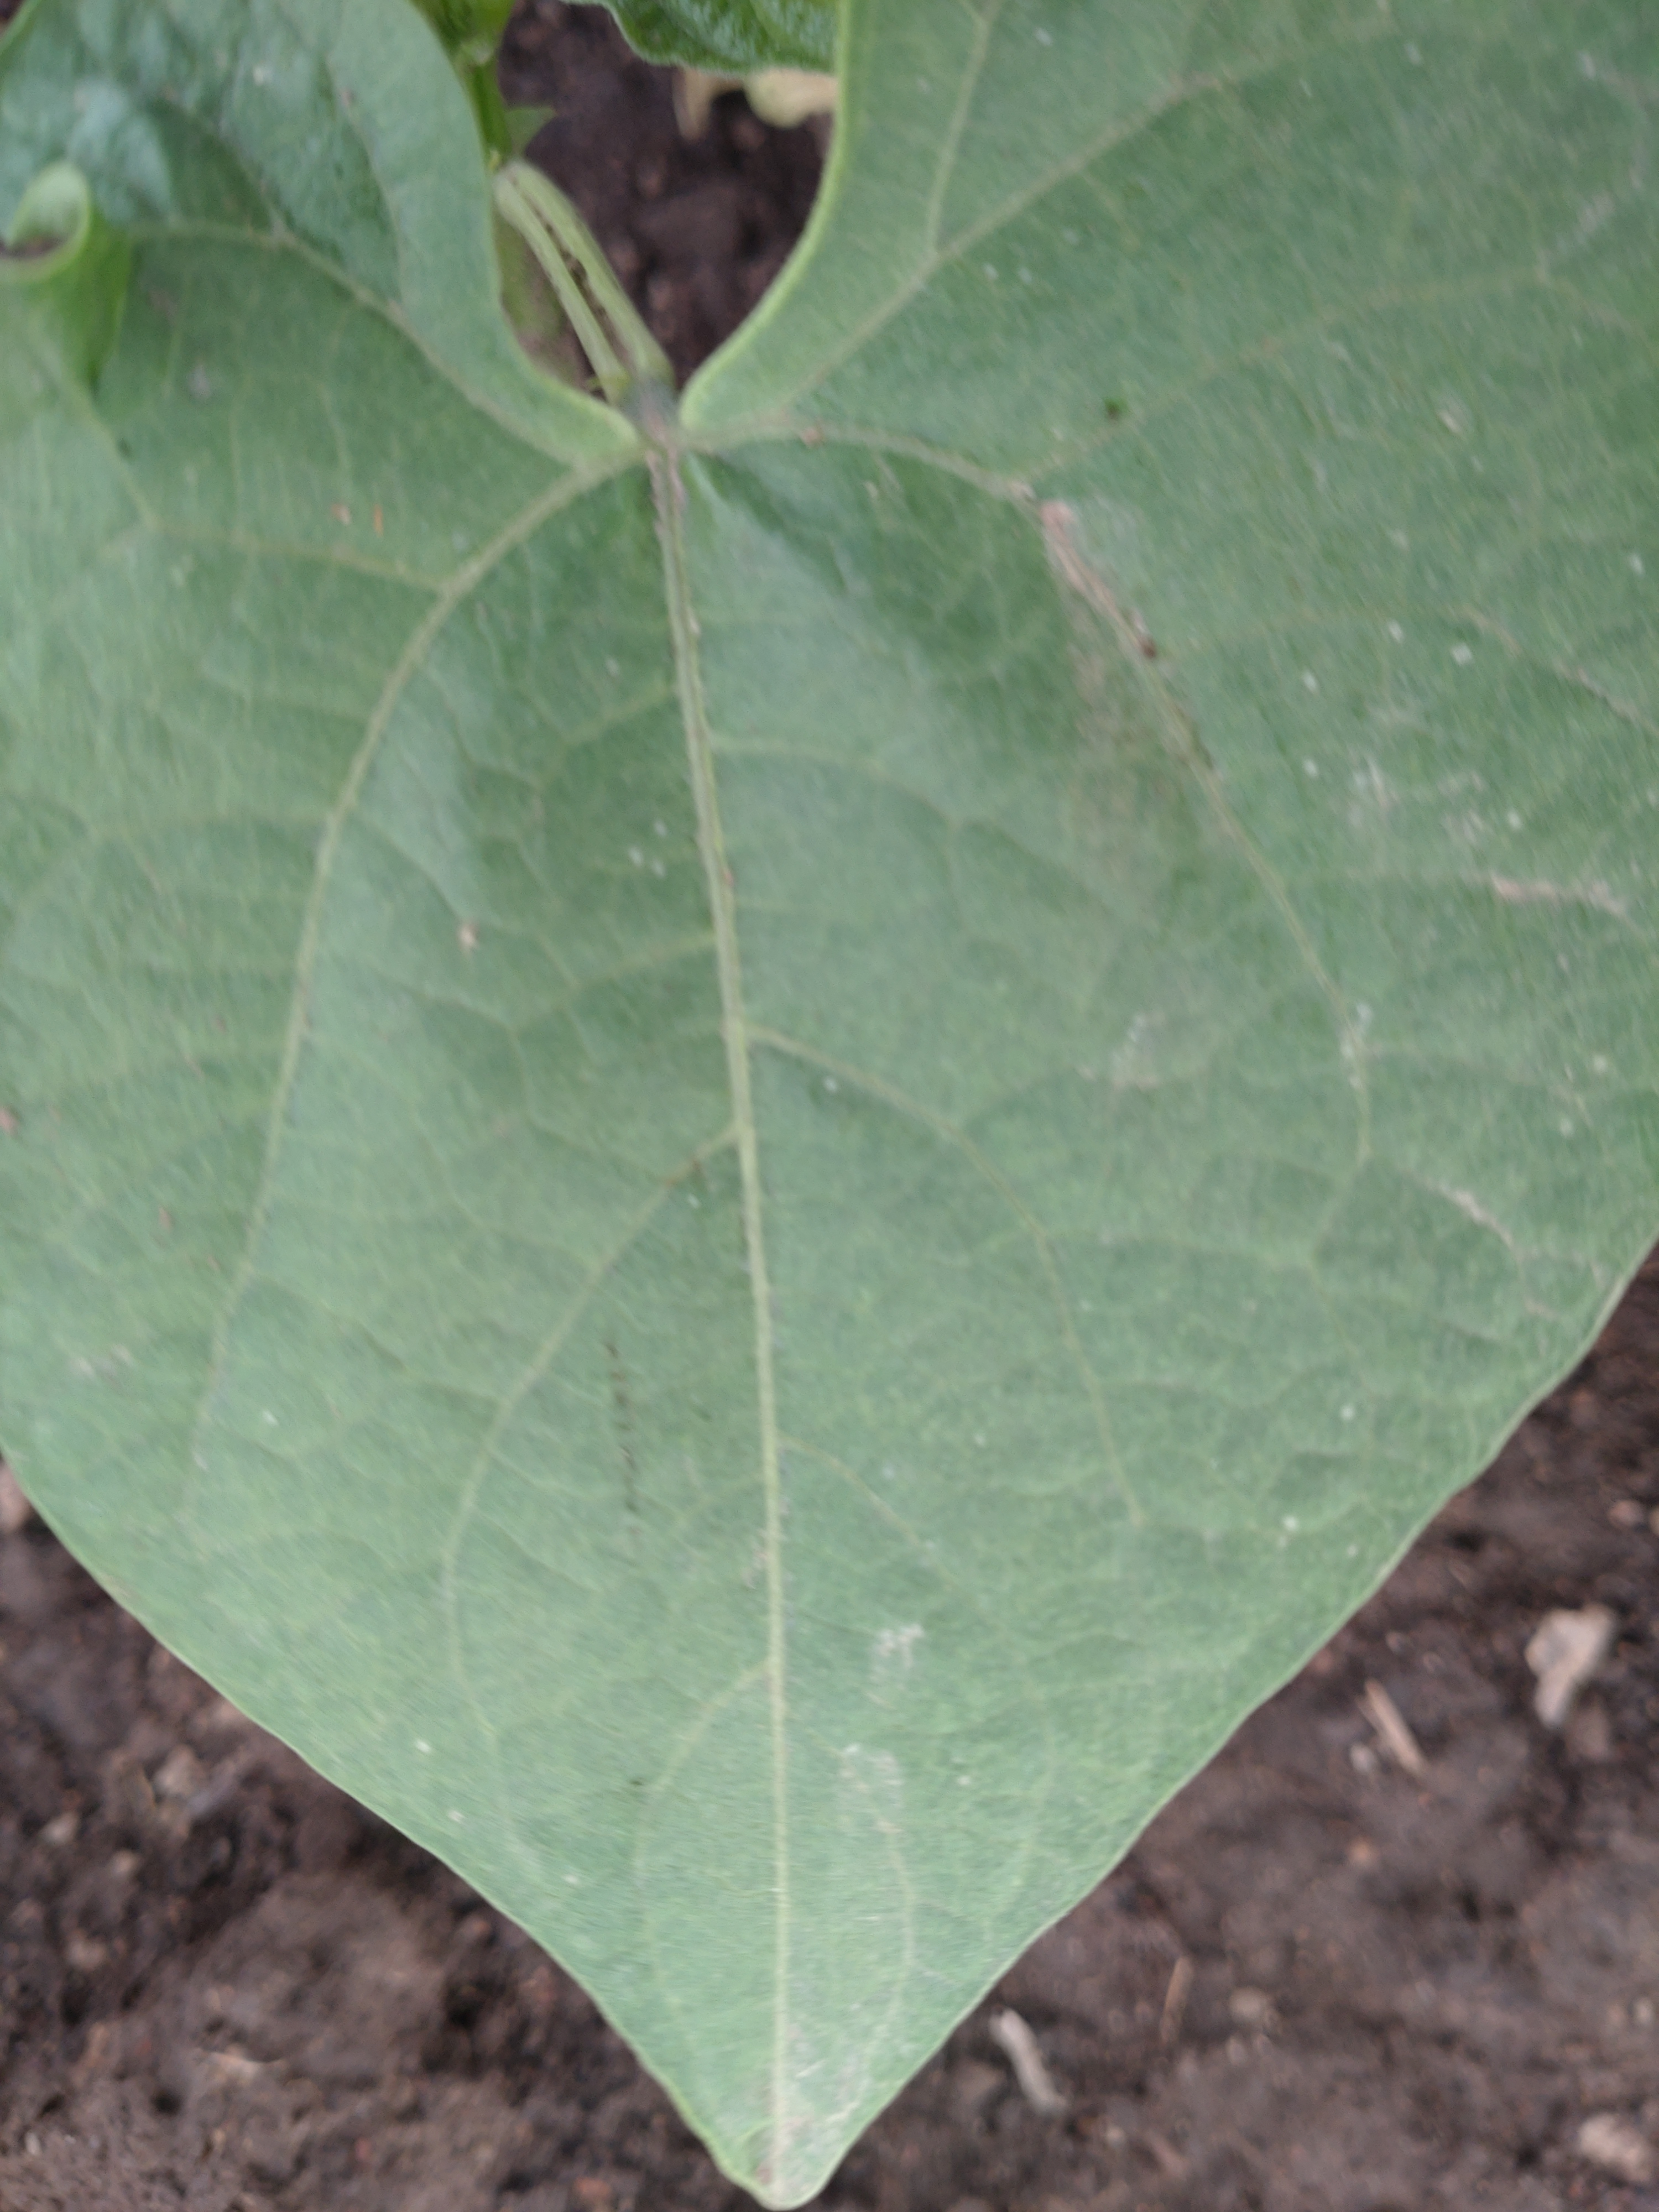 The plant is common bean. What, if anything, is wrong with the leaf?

healthy
